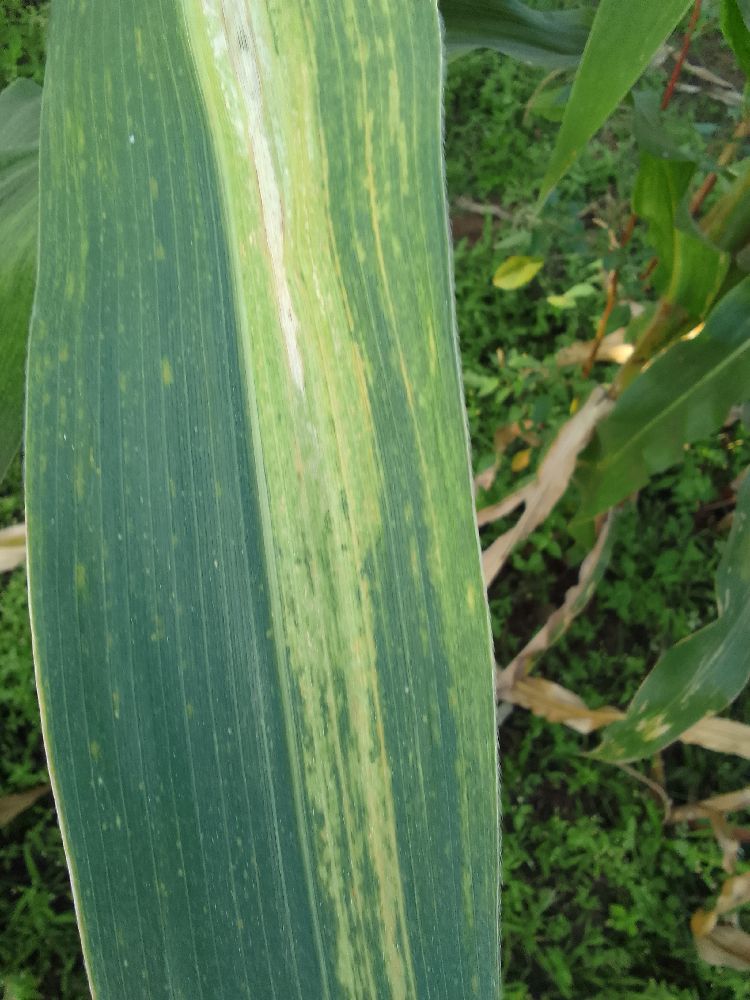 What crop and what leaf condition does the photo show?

maize, maize lethal necrosis
